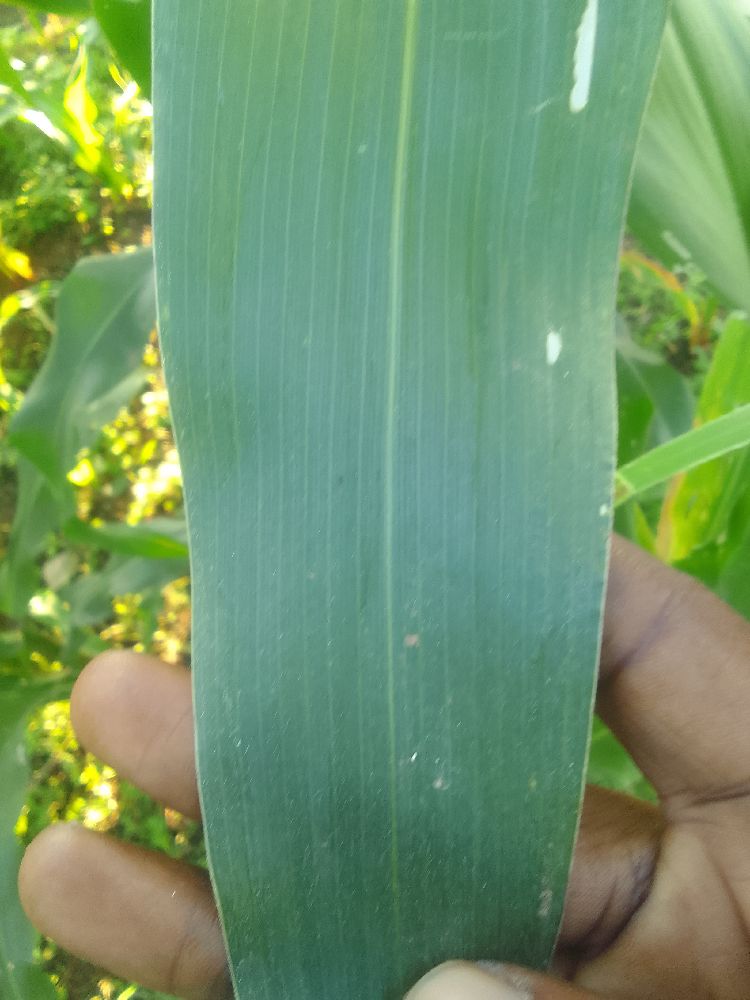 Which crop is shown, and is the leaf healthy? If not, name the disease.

maize, healthy
